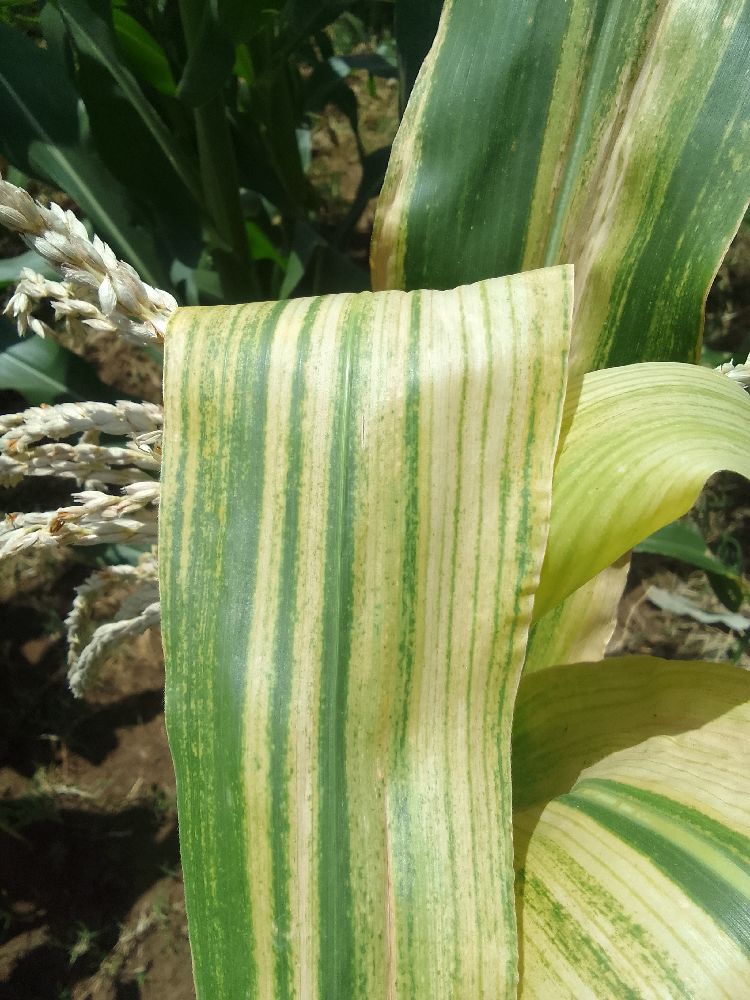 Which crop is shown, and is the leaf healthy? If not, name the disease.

maize, maize lethal necrosis
